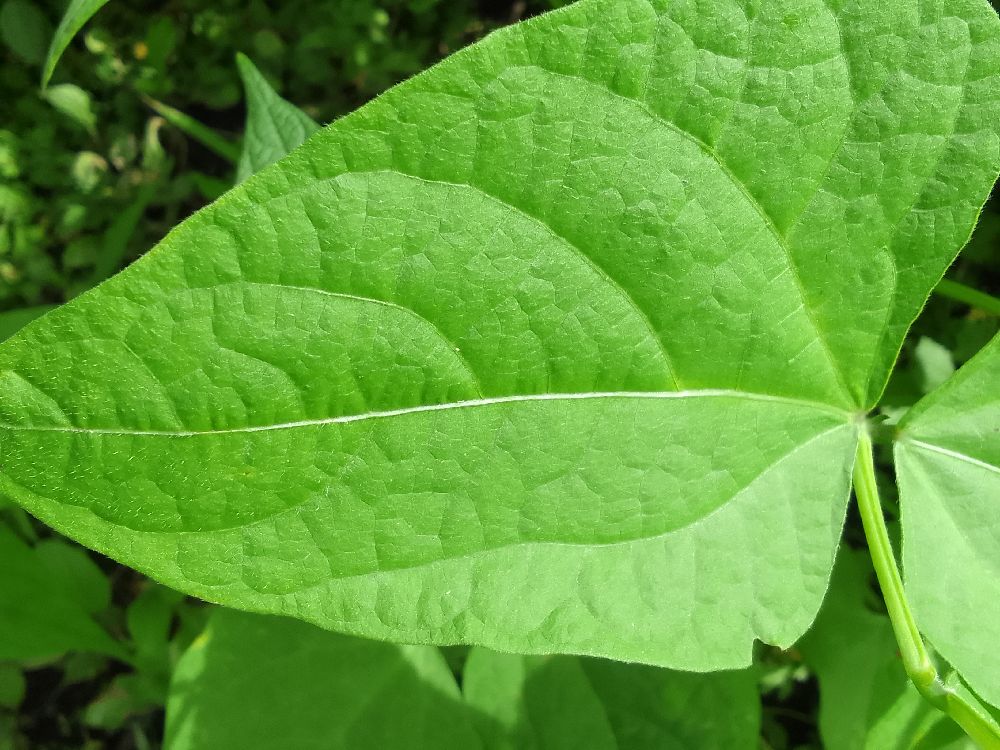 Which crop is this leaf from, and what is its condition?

common bean, healthy
